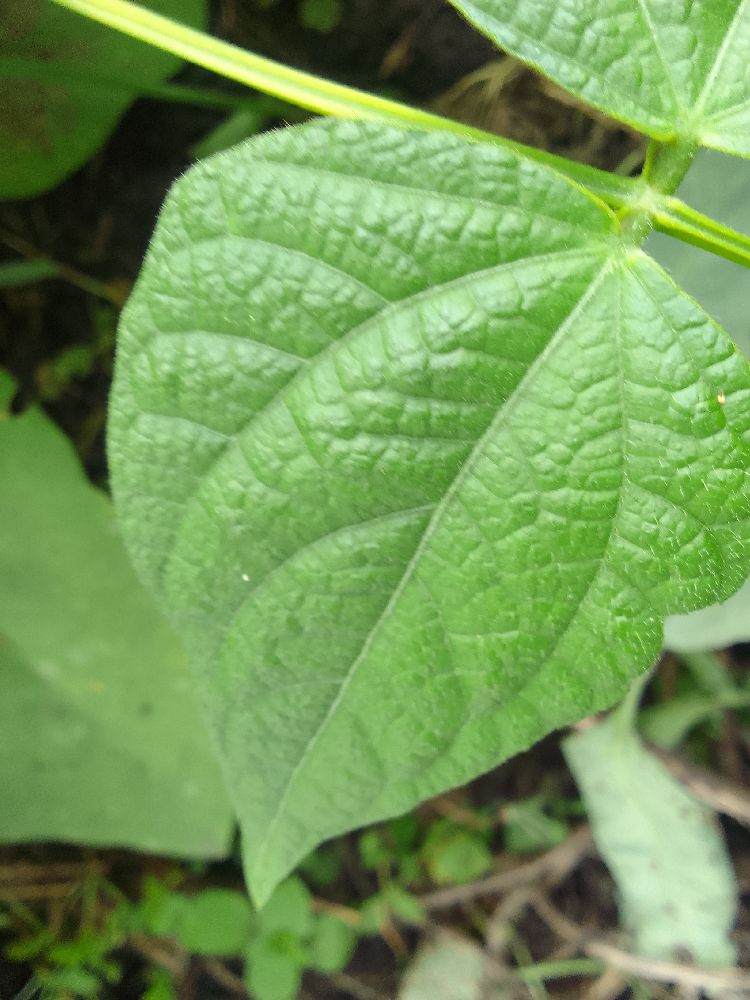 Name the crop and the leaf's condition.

common bean, healthy
